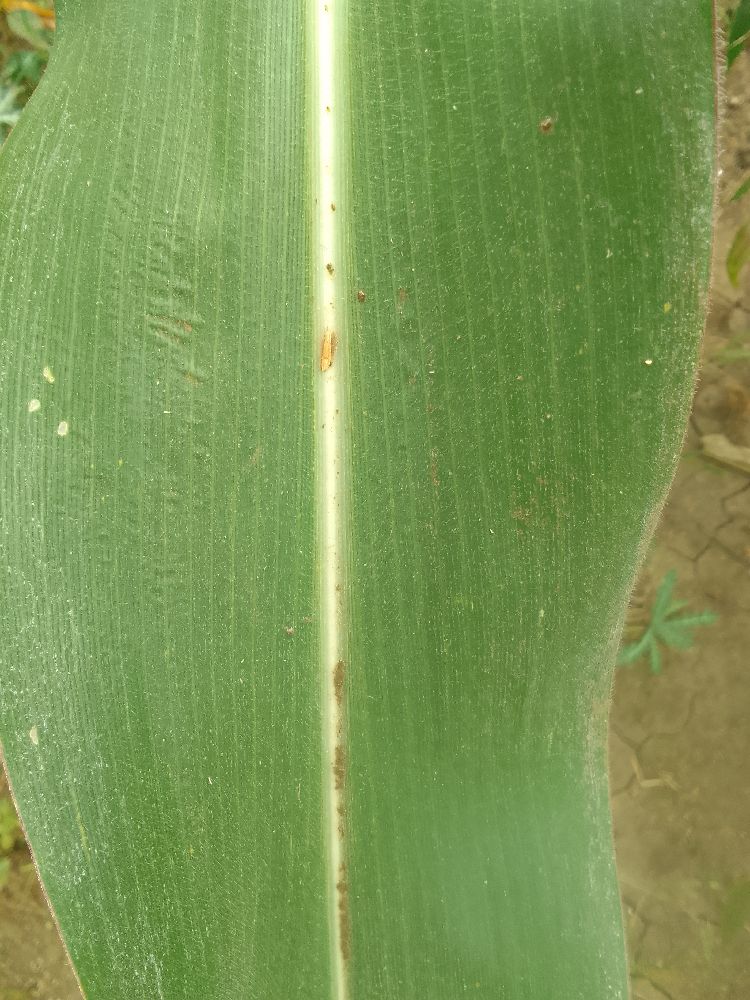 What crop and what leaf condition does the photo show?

maize, healthy
